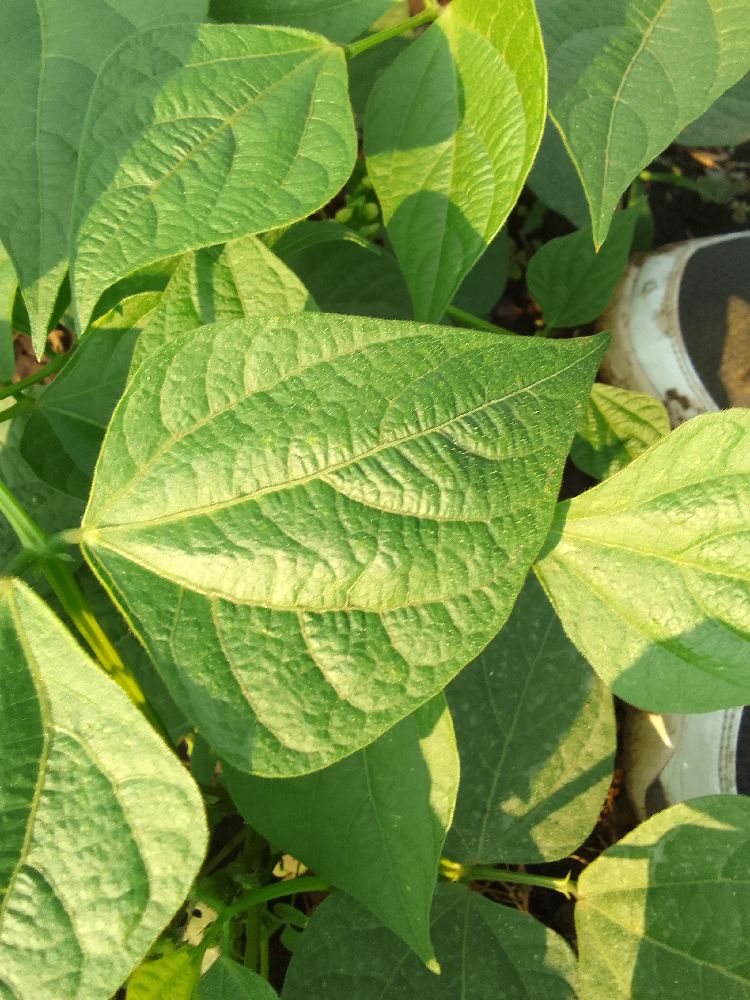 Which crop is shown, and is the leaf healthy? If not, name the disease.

common bean, healthy
